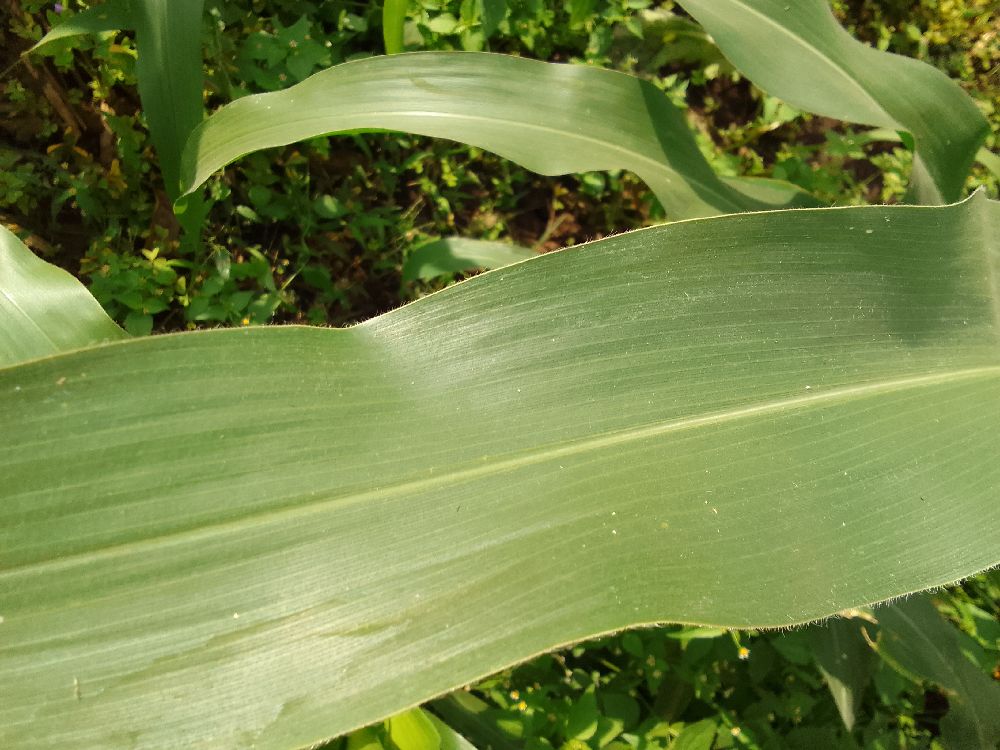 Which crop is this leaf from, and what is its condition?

maize, healthy
